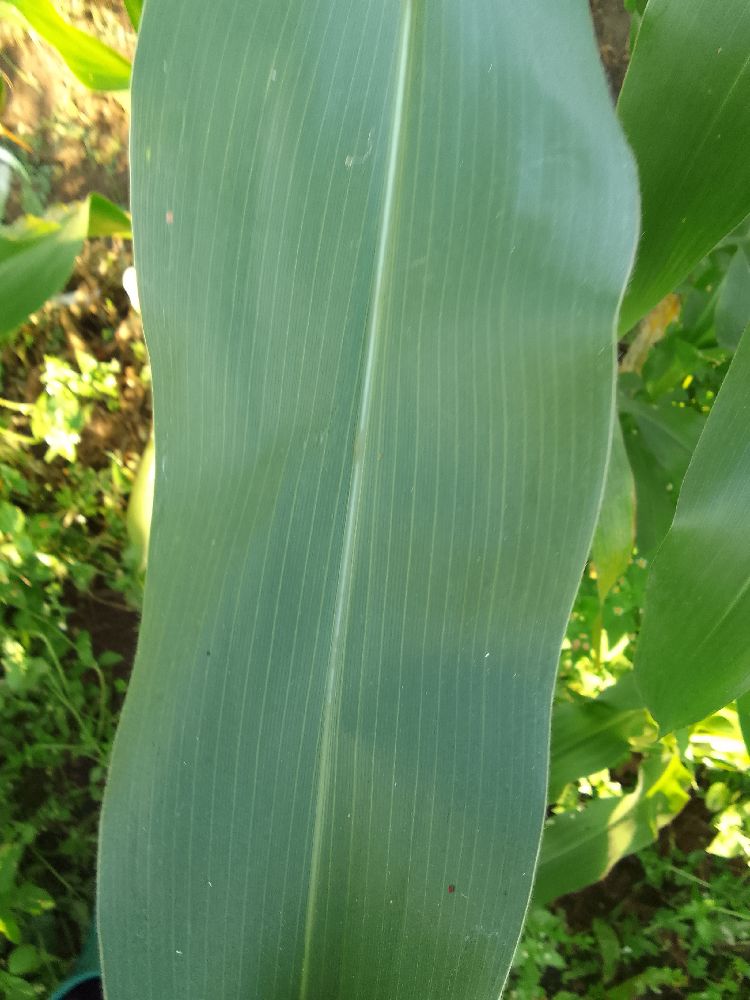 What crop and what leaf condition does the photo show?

maize, healthy
